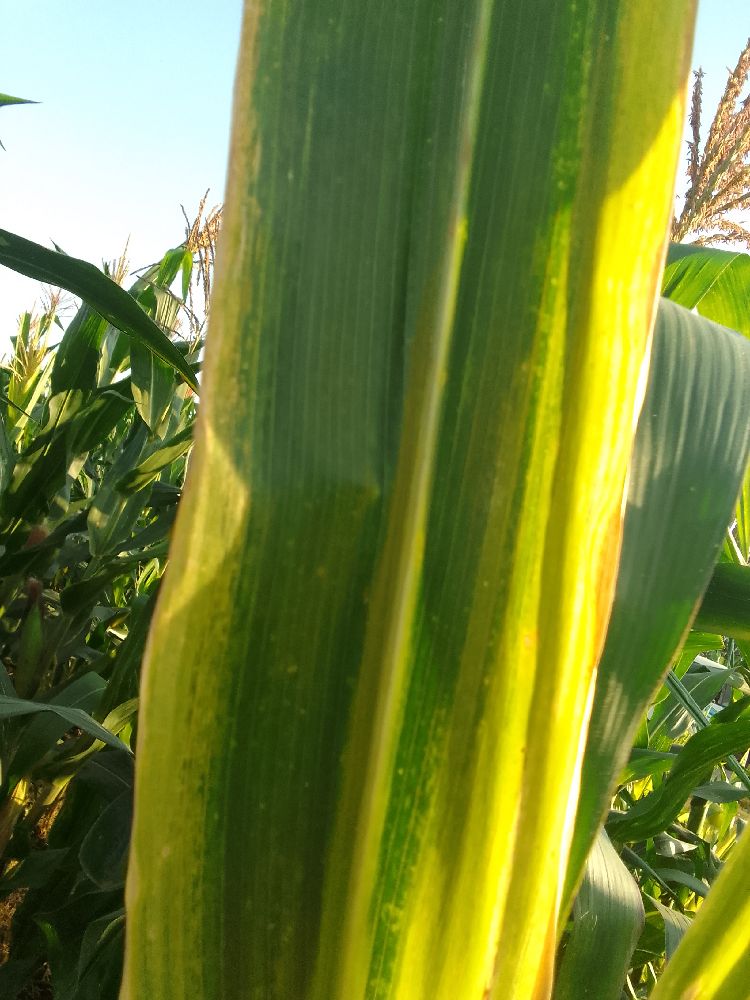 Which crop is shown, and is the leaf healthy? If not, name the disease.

maize, maize lethal necrosis
